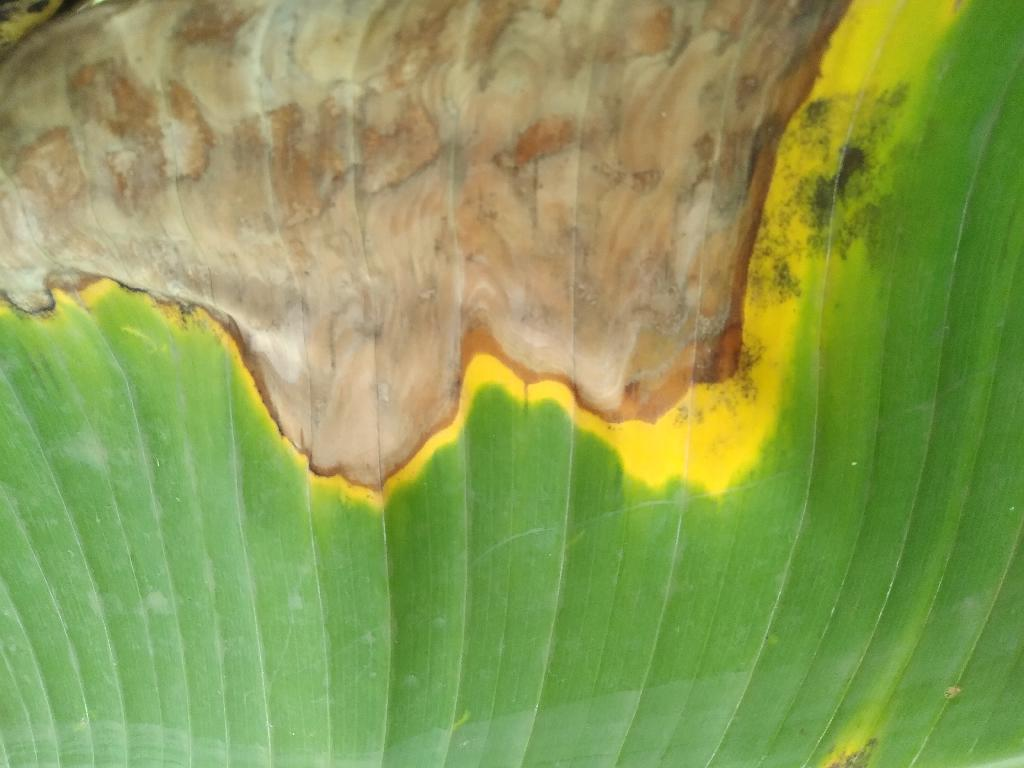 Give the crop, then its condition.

banana, black sigatoka
